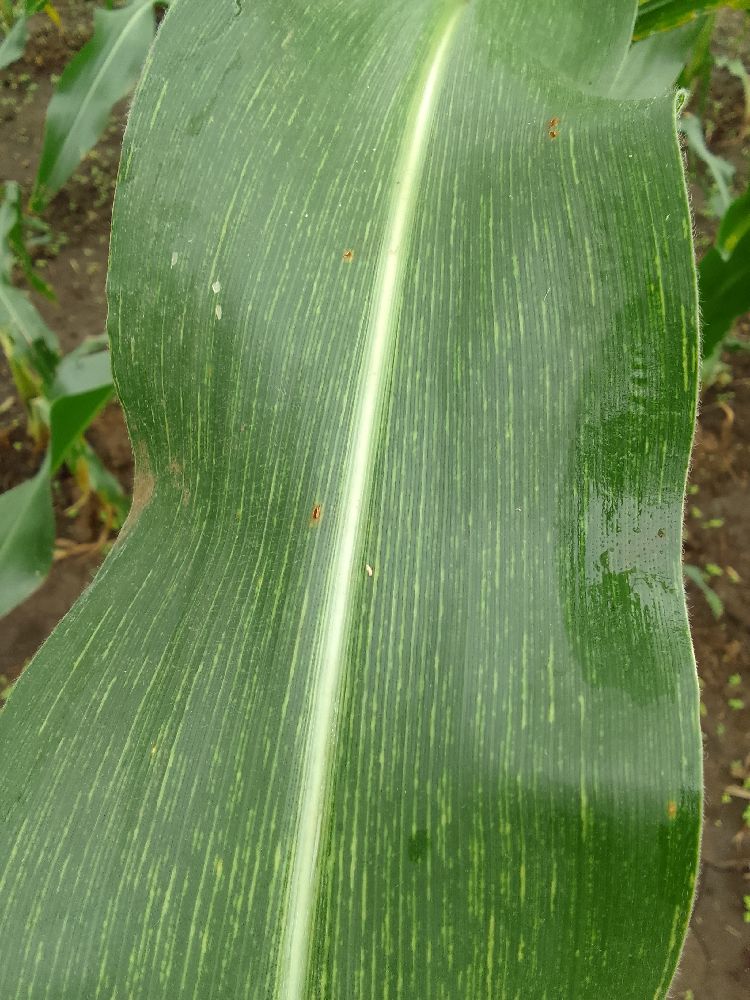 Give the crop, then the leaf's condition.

maize, maize streak virus
